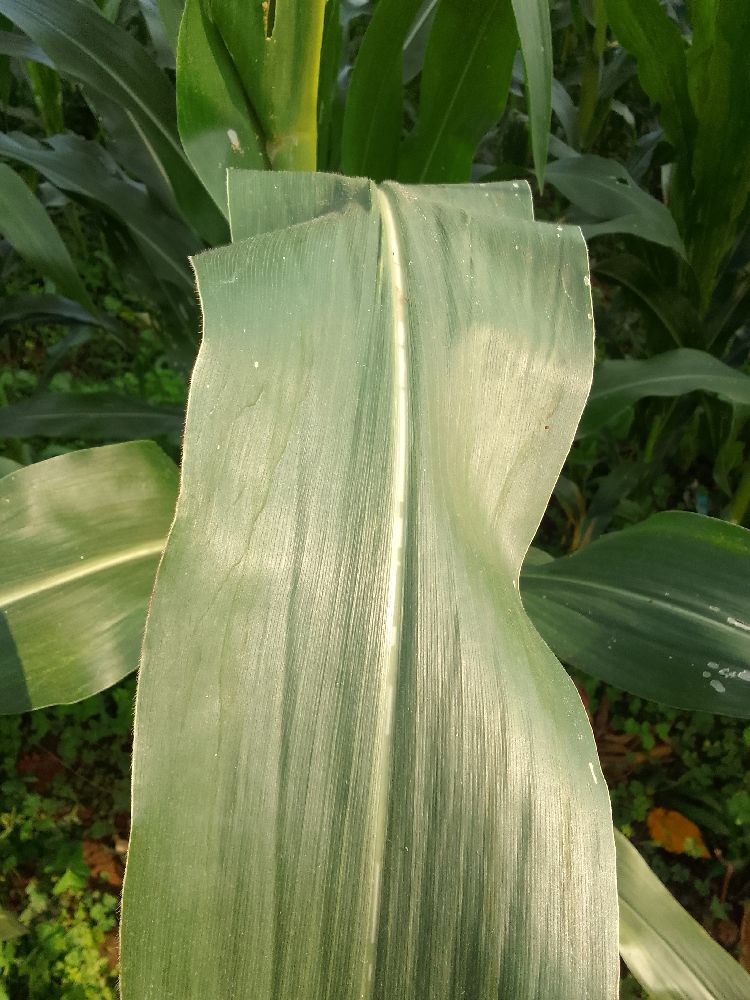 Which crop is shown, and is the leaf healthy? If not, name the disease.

maize, healthy
